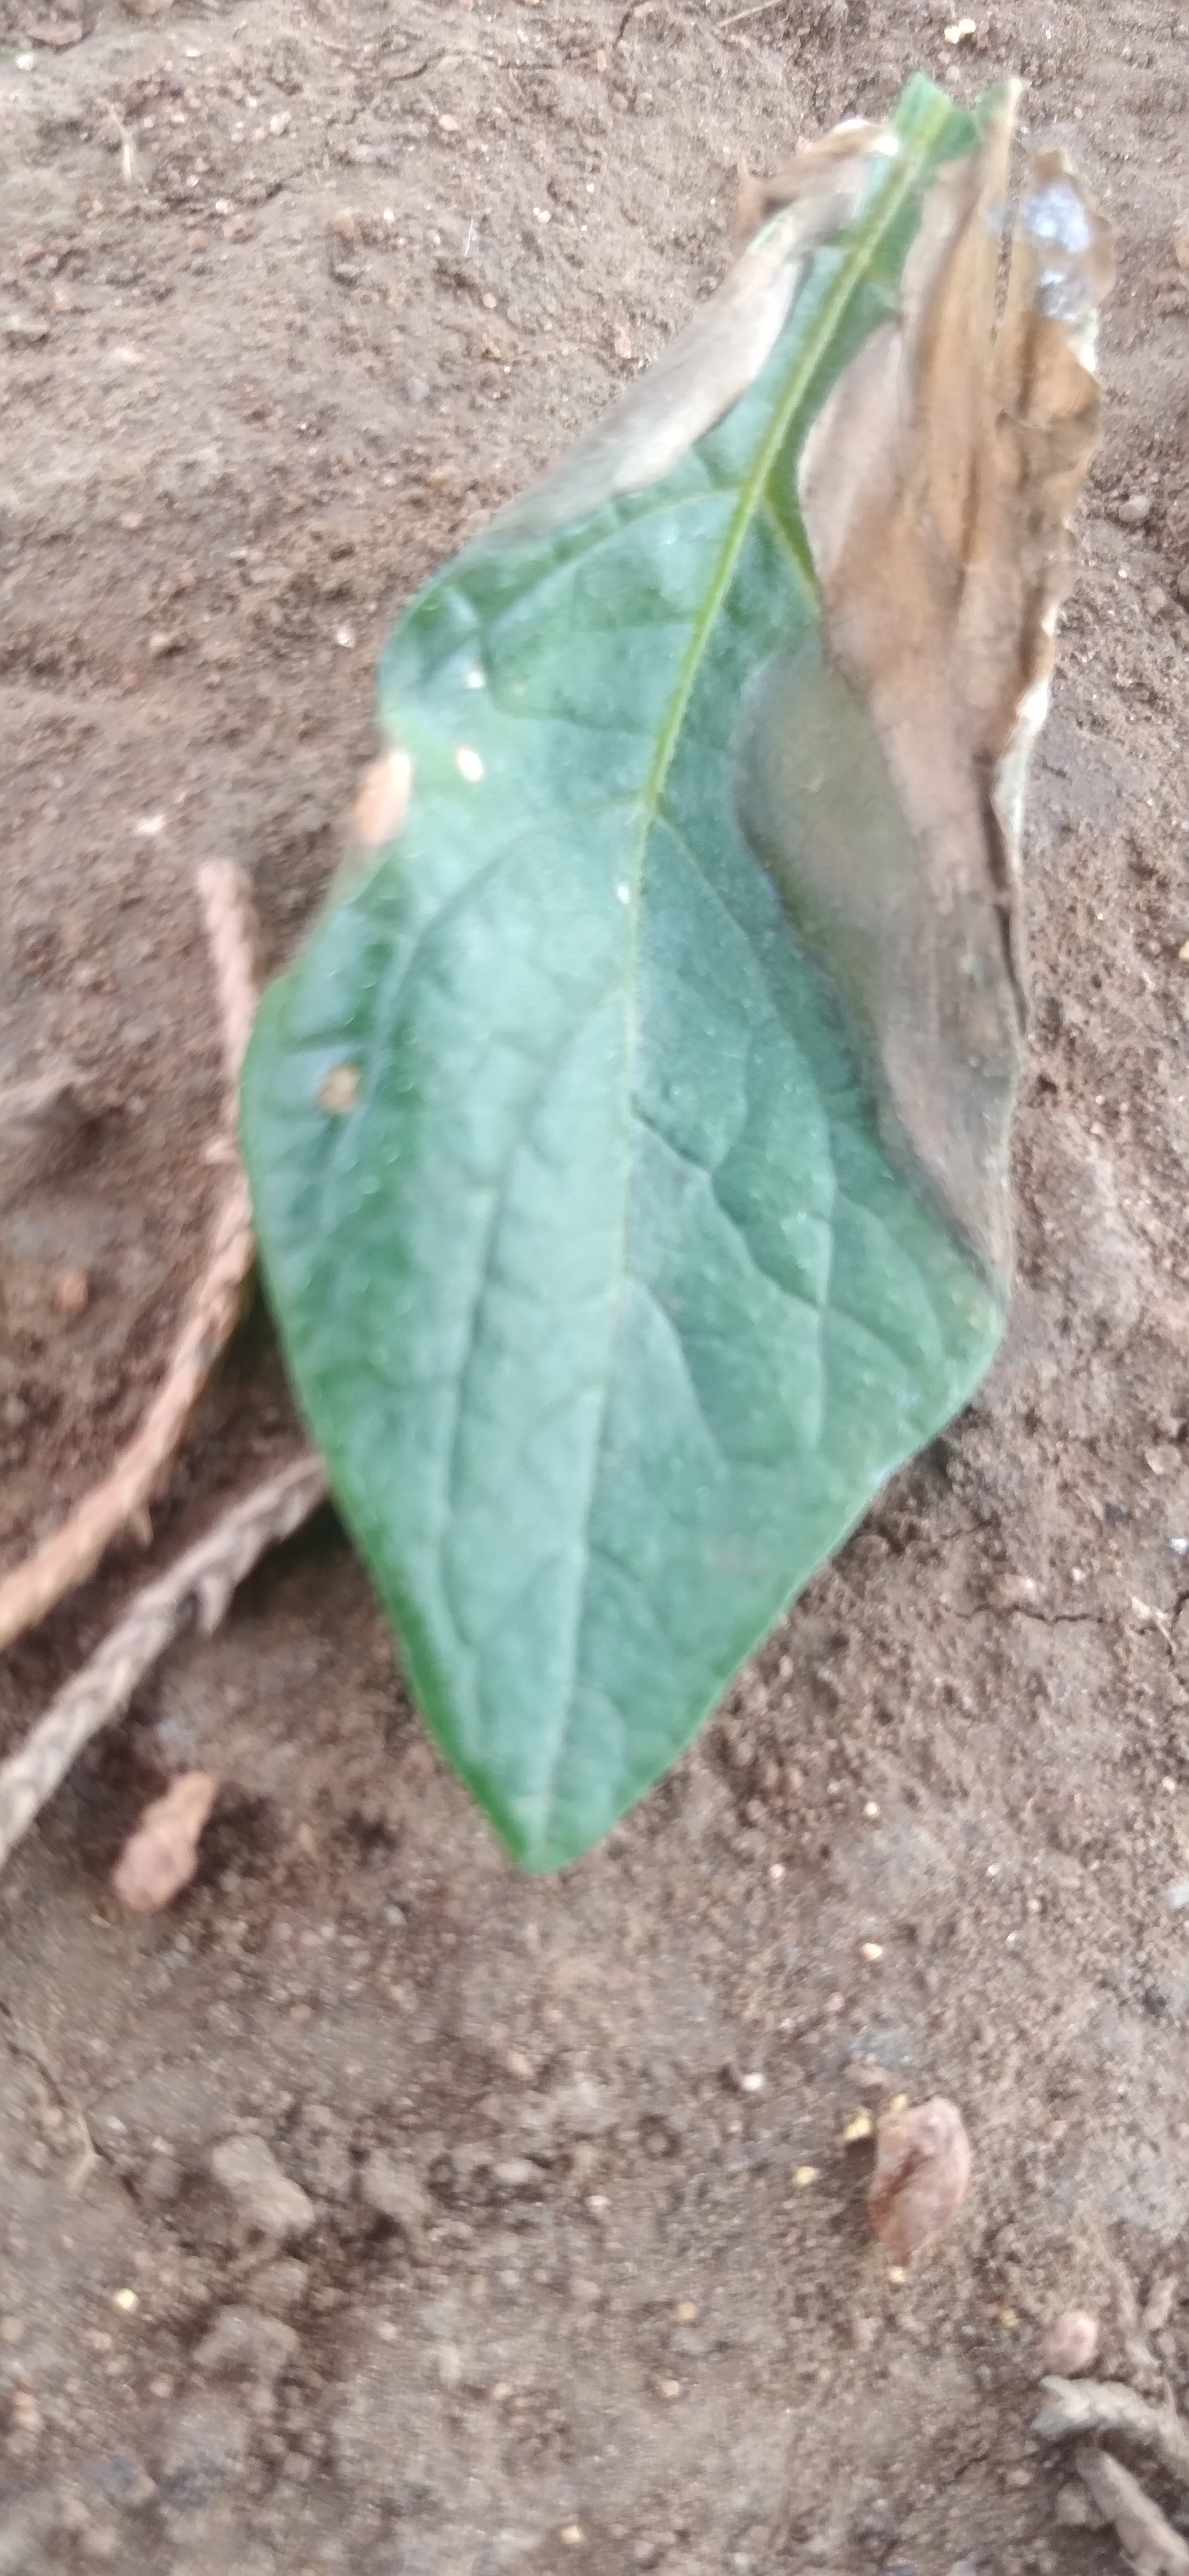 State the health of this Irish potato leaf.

early blight
